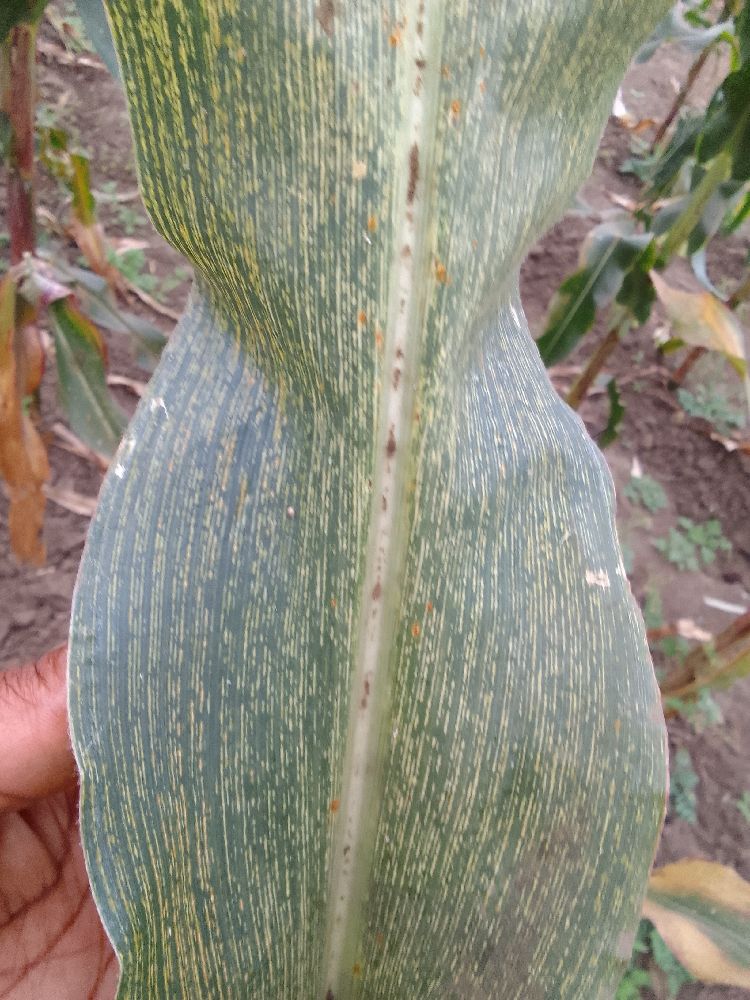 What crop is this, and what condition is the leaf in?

maize, maize streak virus
